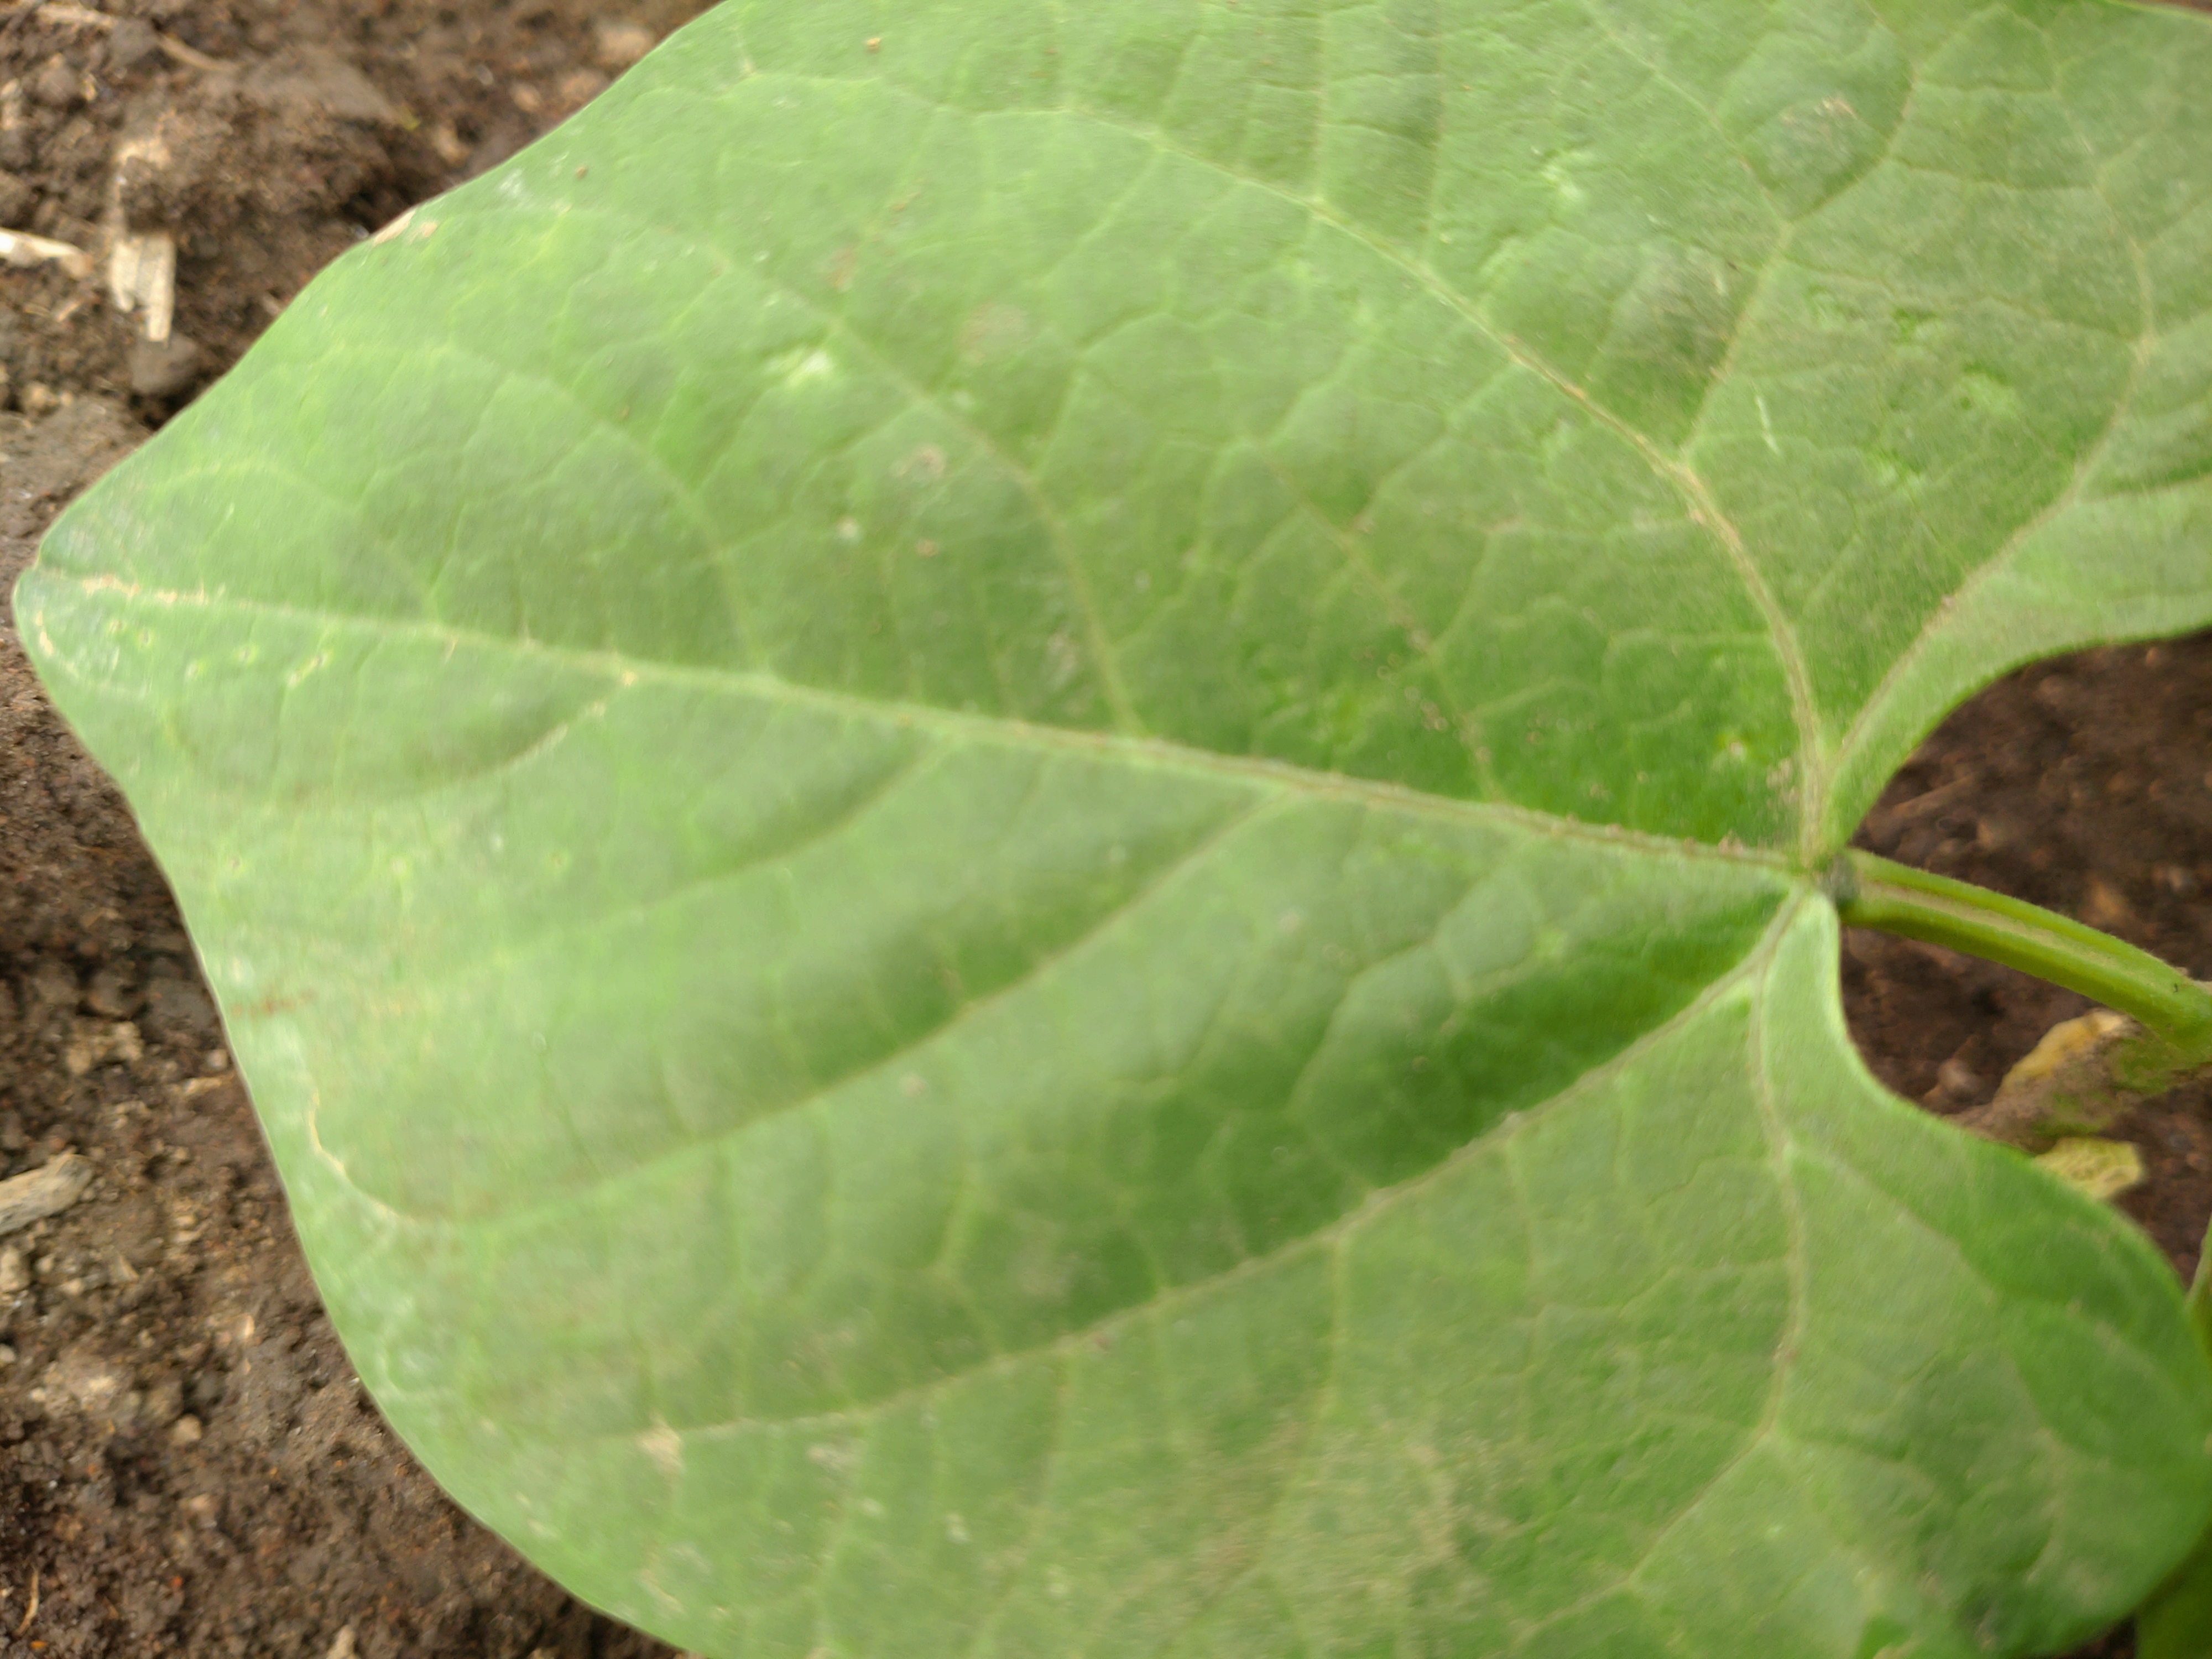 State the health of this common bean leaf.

healthy
